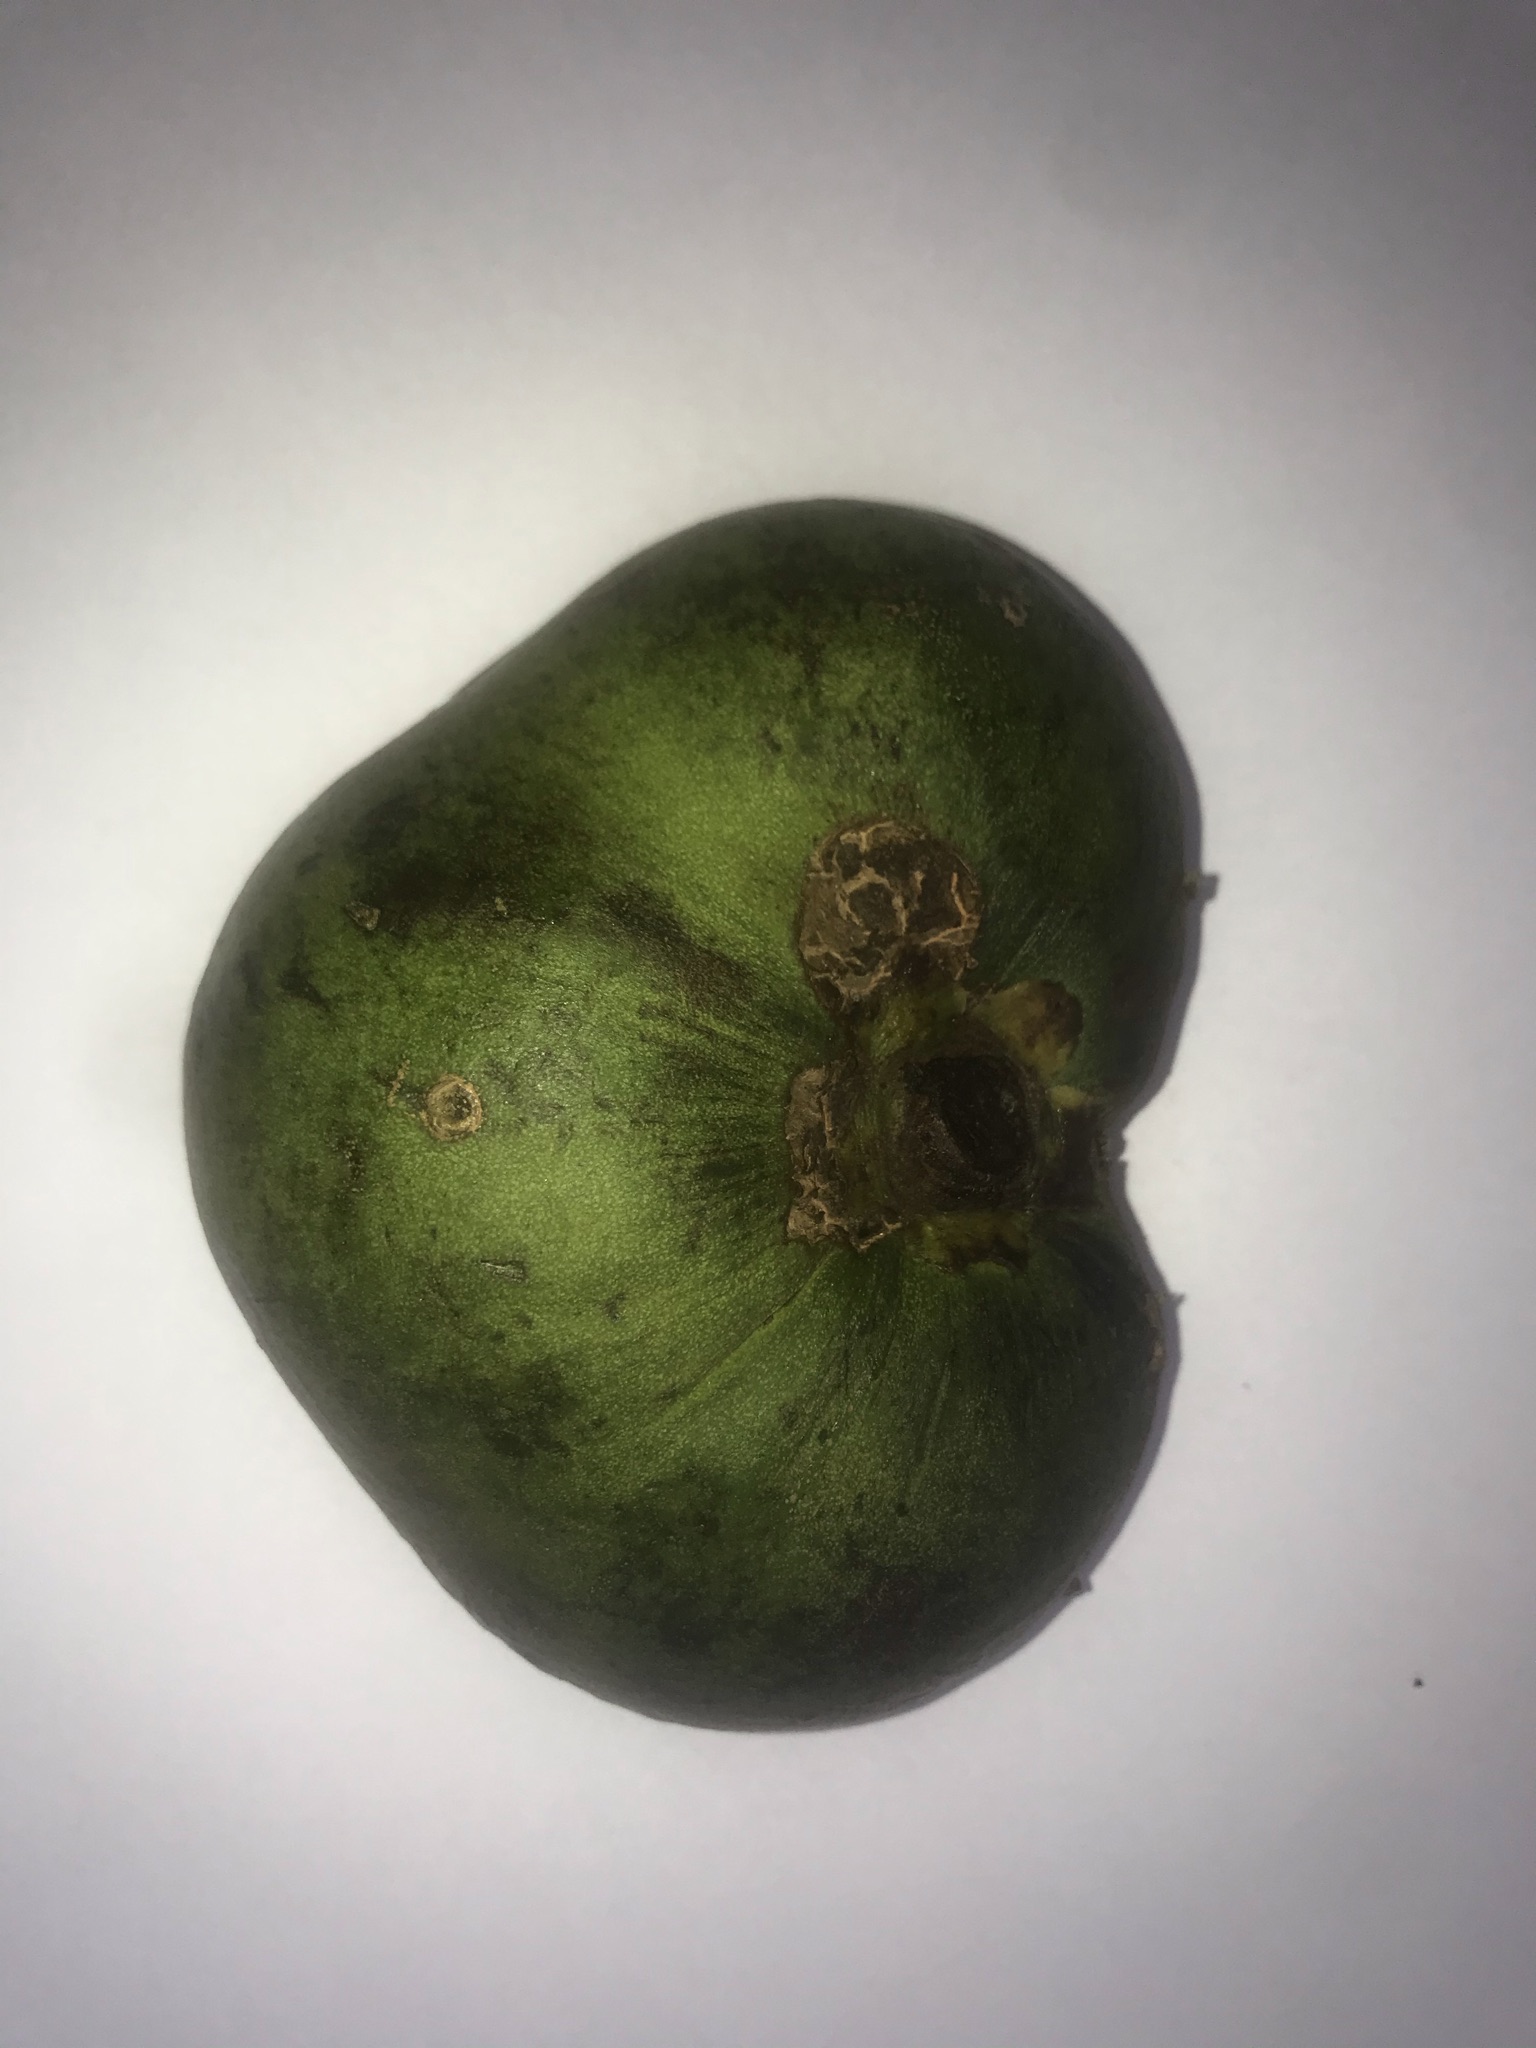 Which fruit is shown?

pequi
